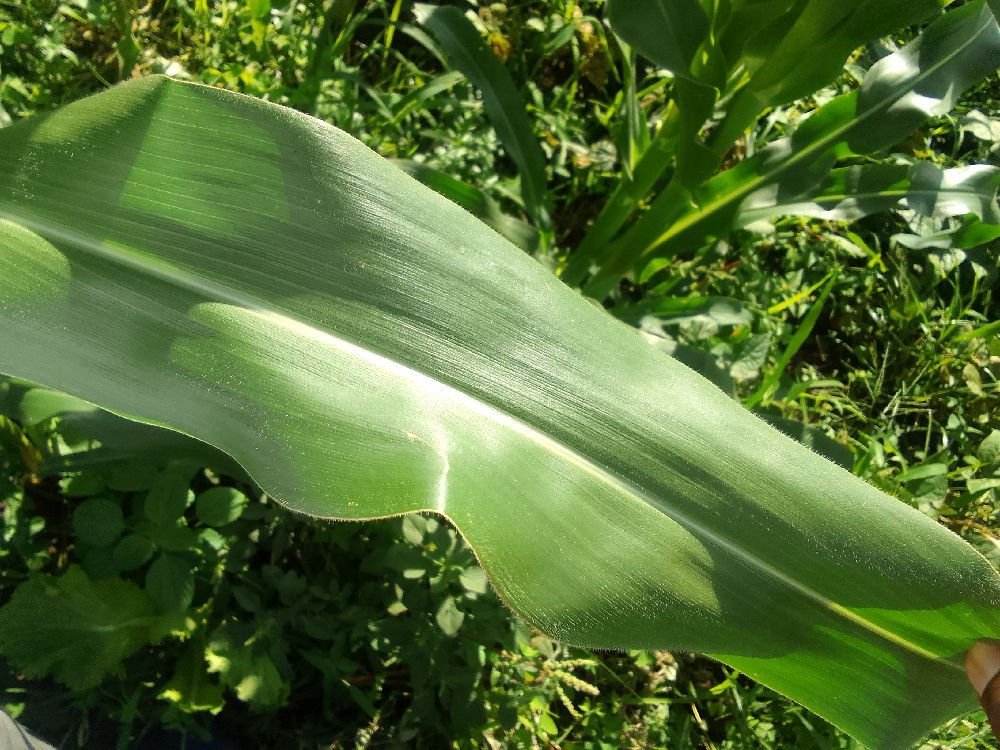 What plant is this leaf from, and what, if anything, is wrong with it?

maize, healthy
